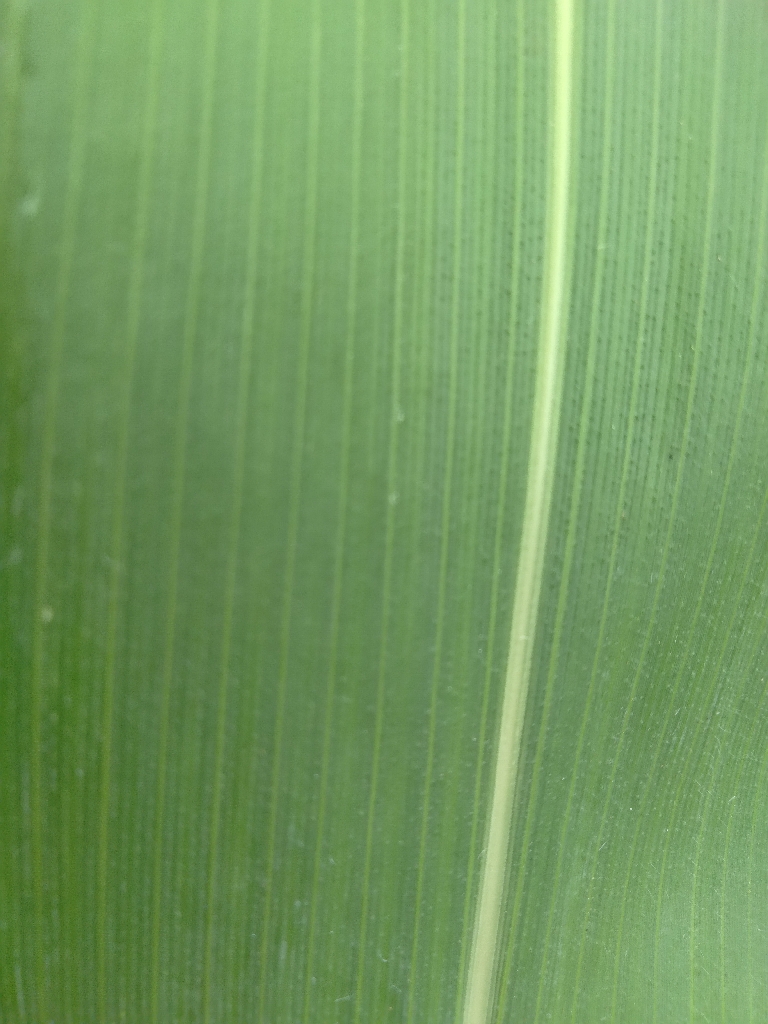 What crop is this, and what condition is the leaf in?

maize, healthy
